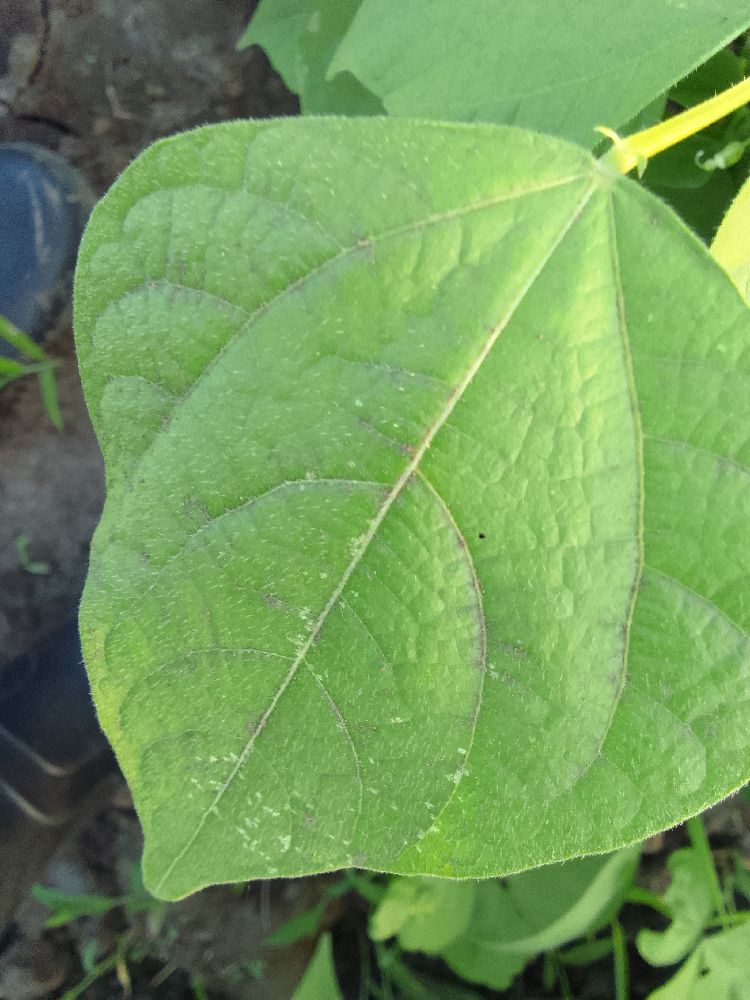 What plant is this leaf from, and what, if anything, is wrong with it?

common bean, healthy
